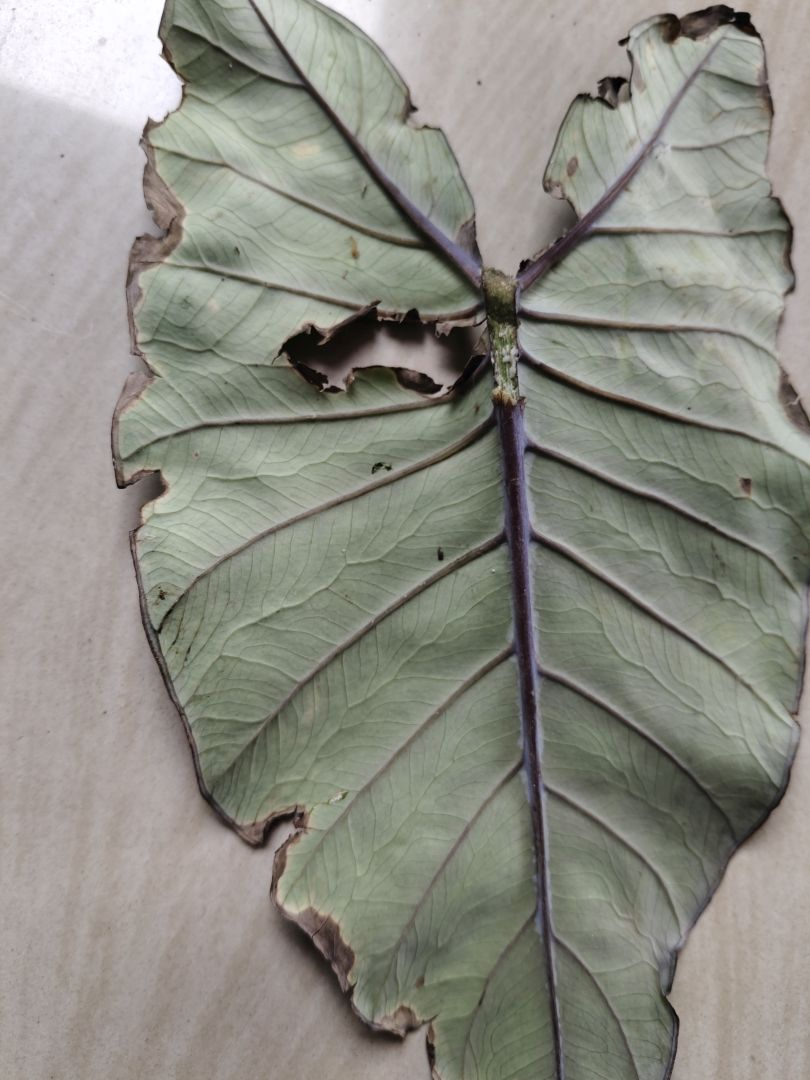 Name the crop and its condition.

taro, leaf blight
